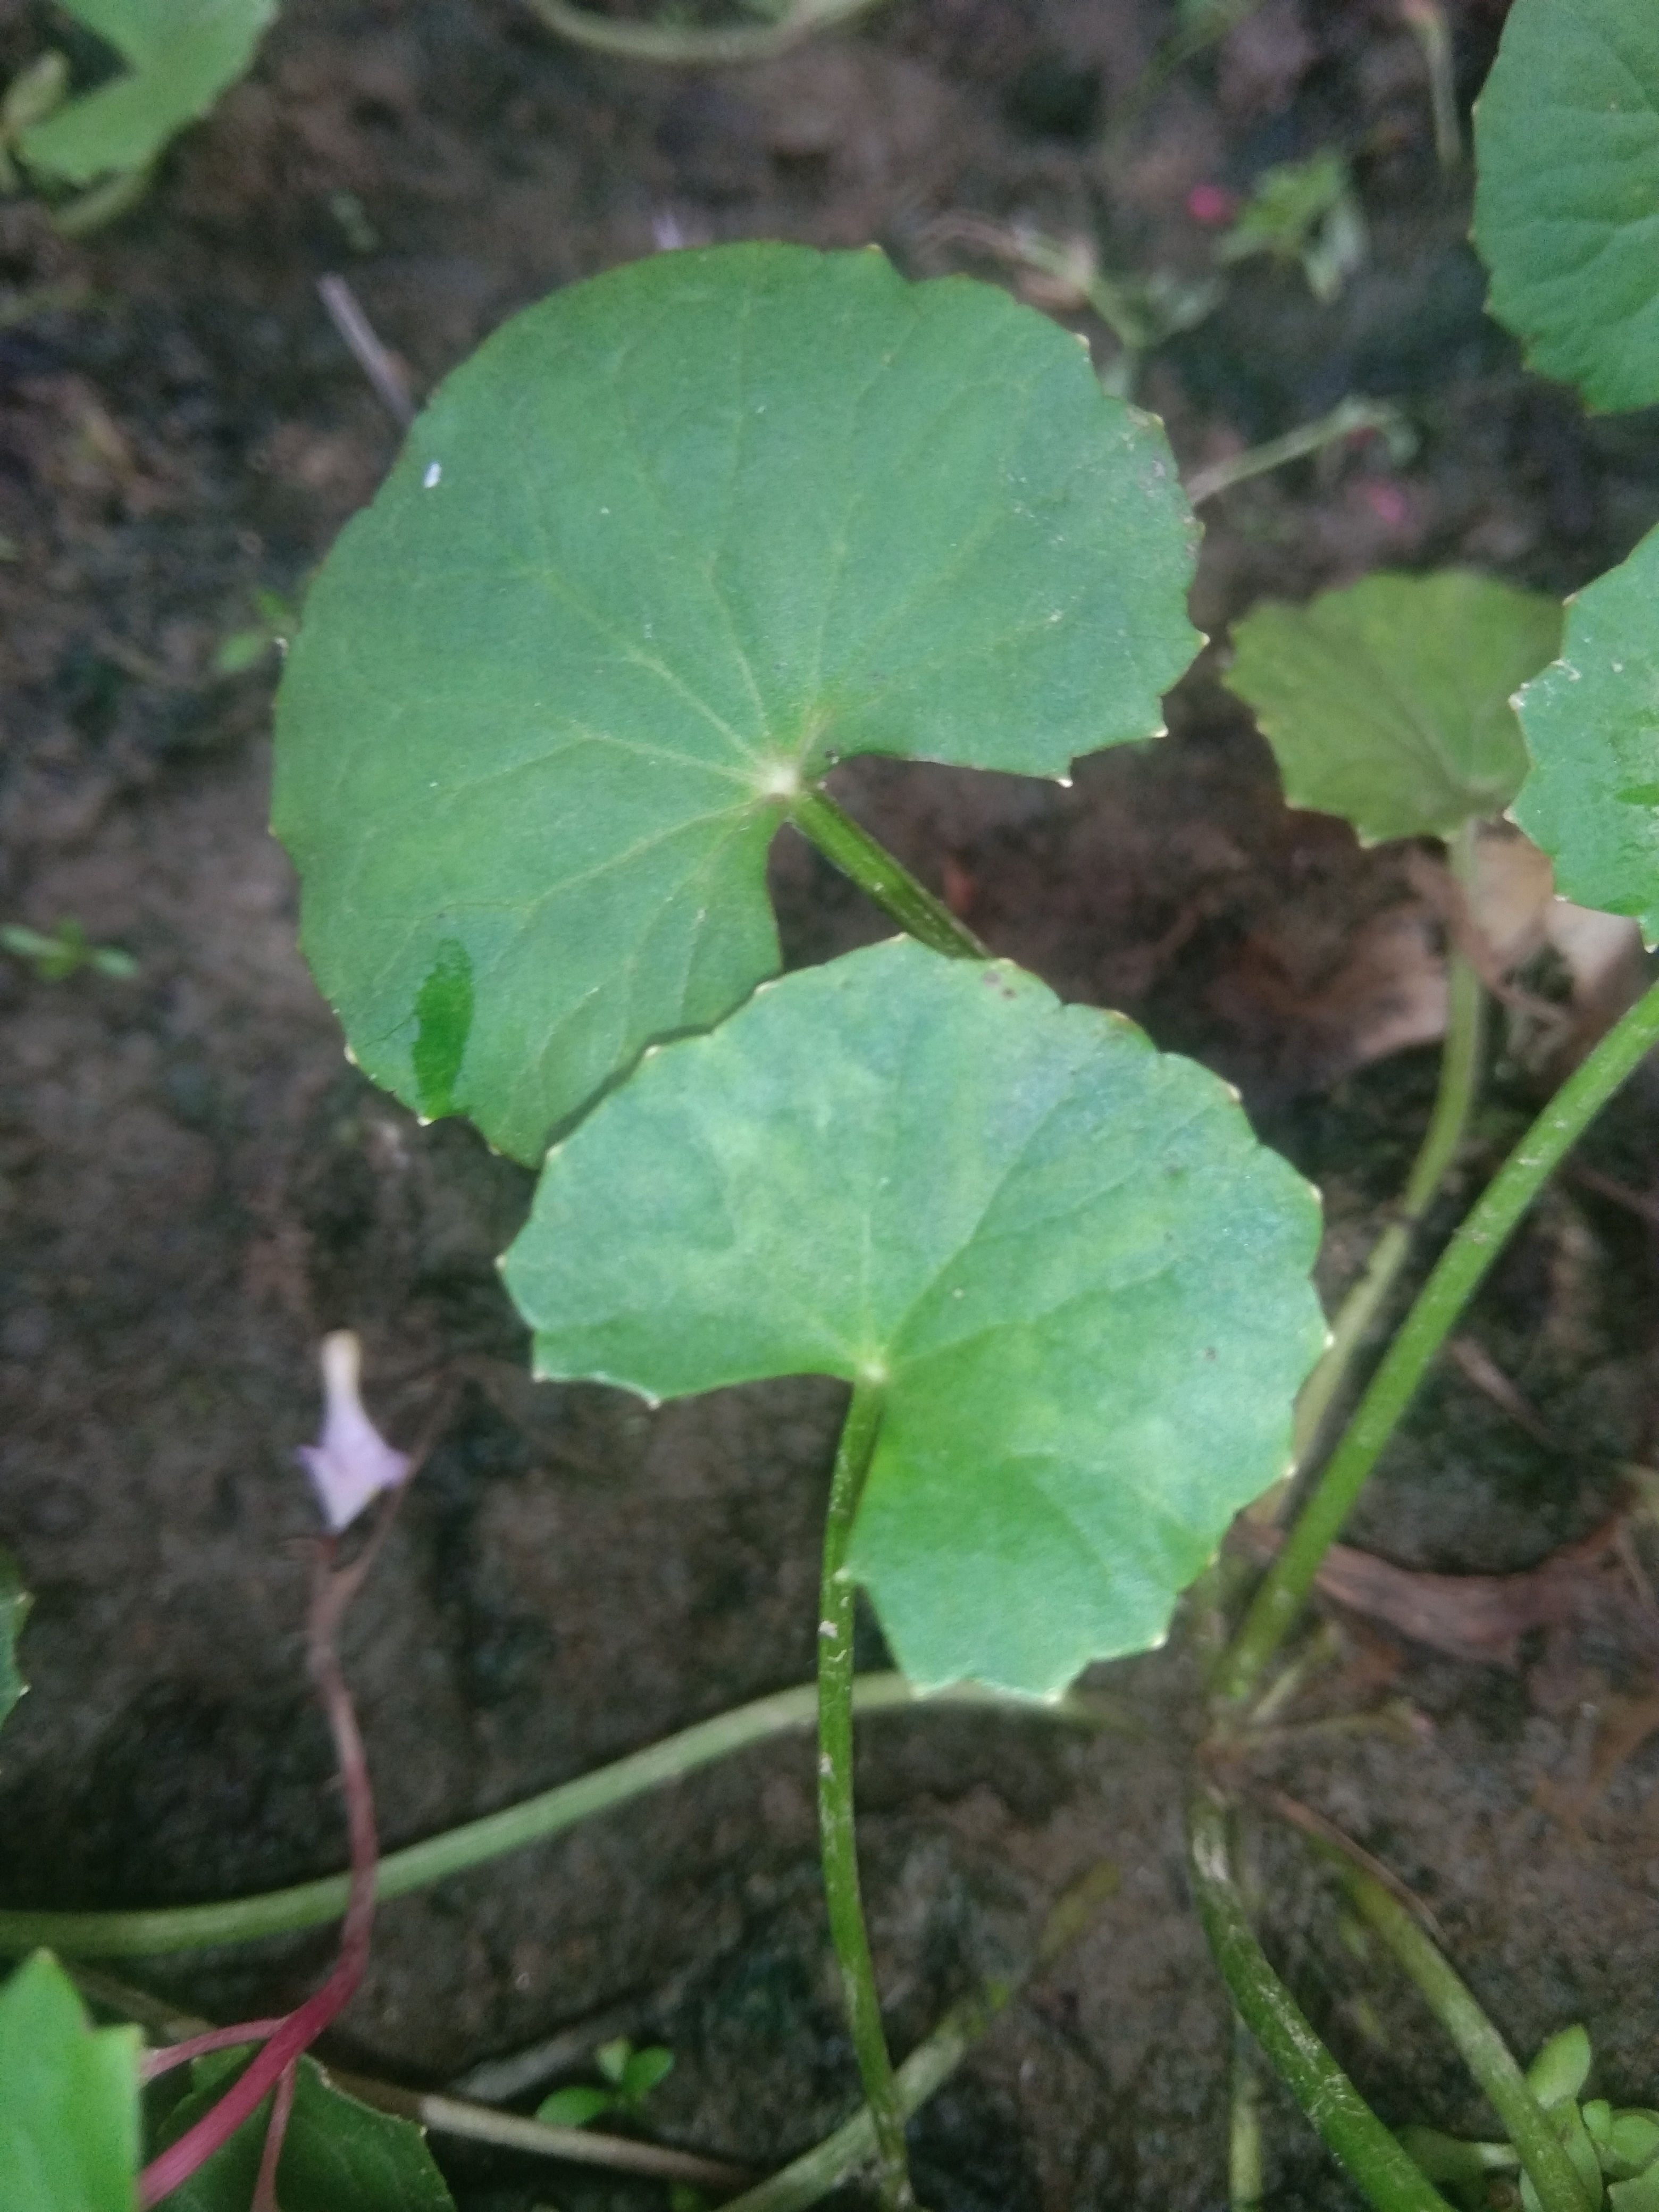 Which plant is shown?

thankuni
